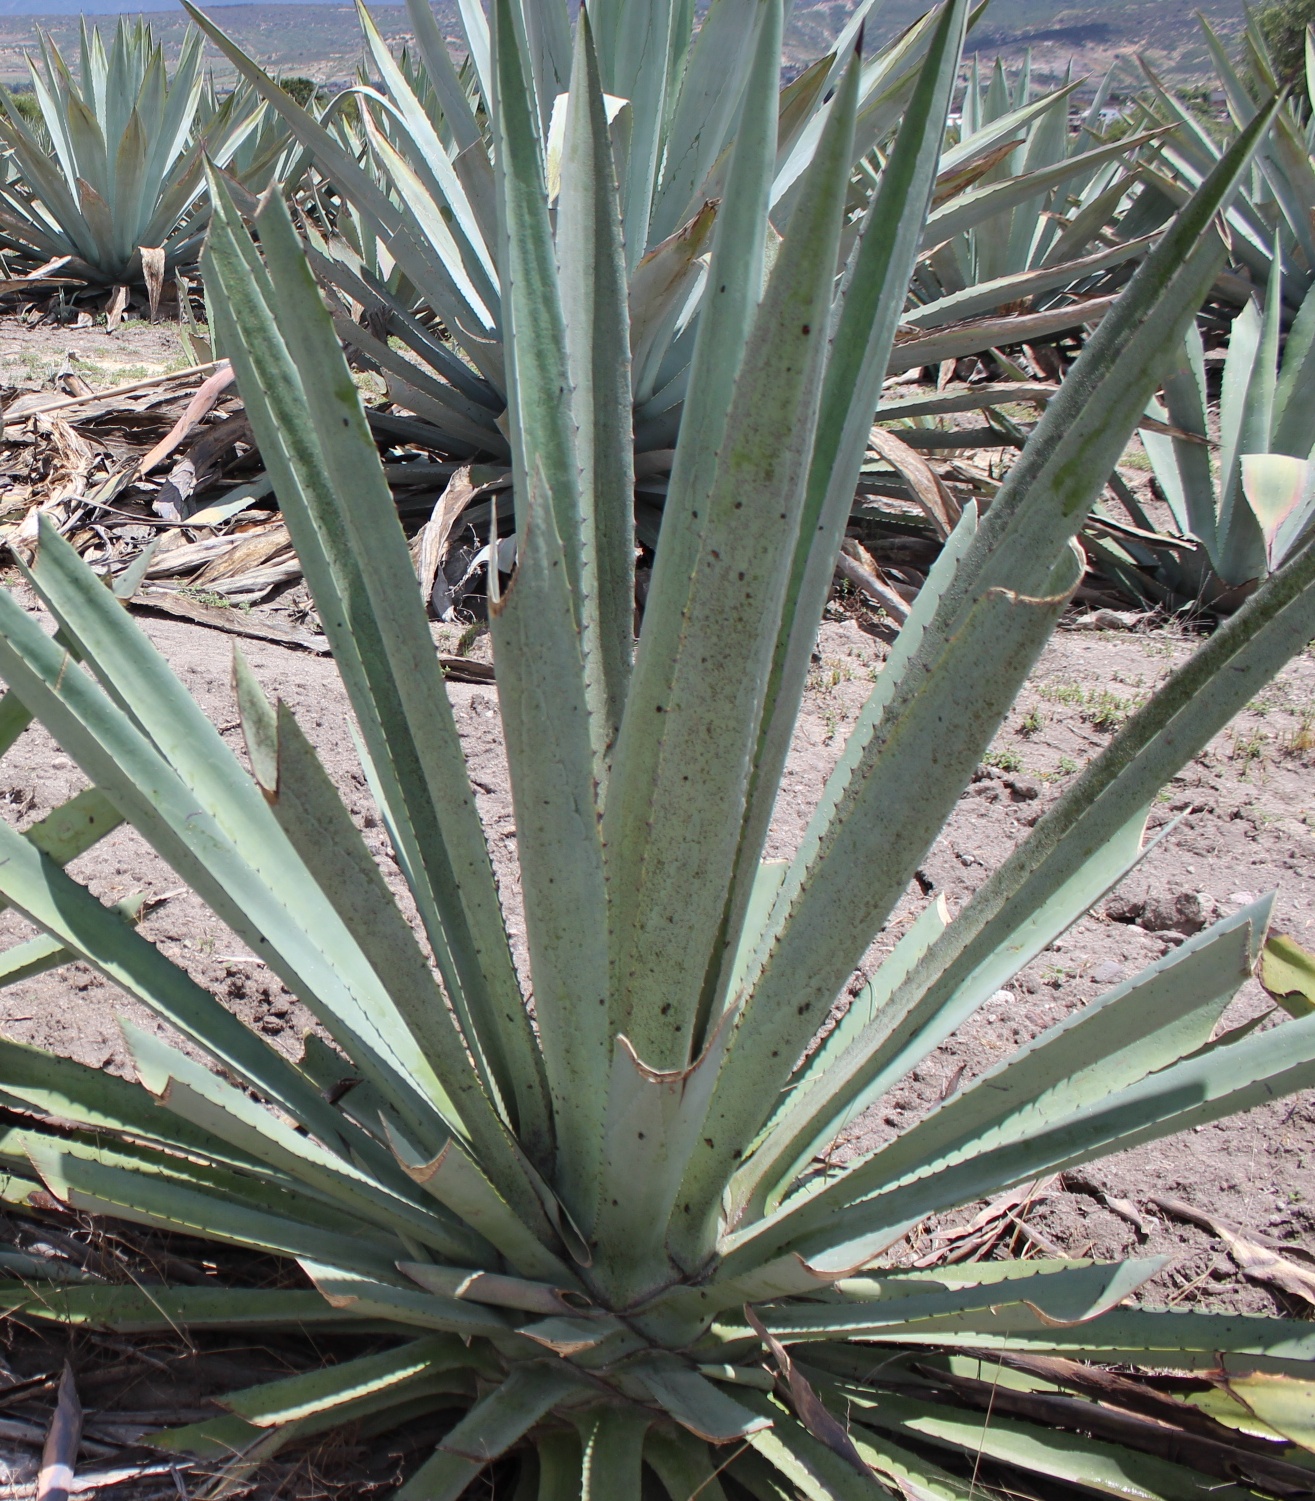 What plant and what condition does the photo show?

agave, spotted
